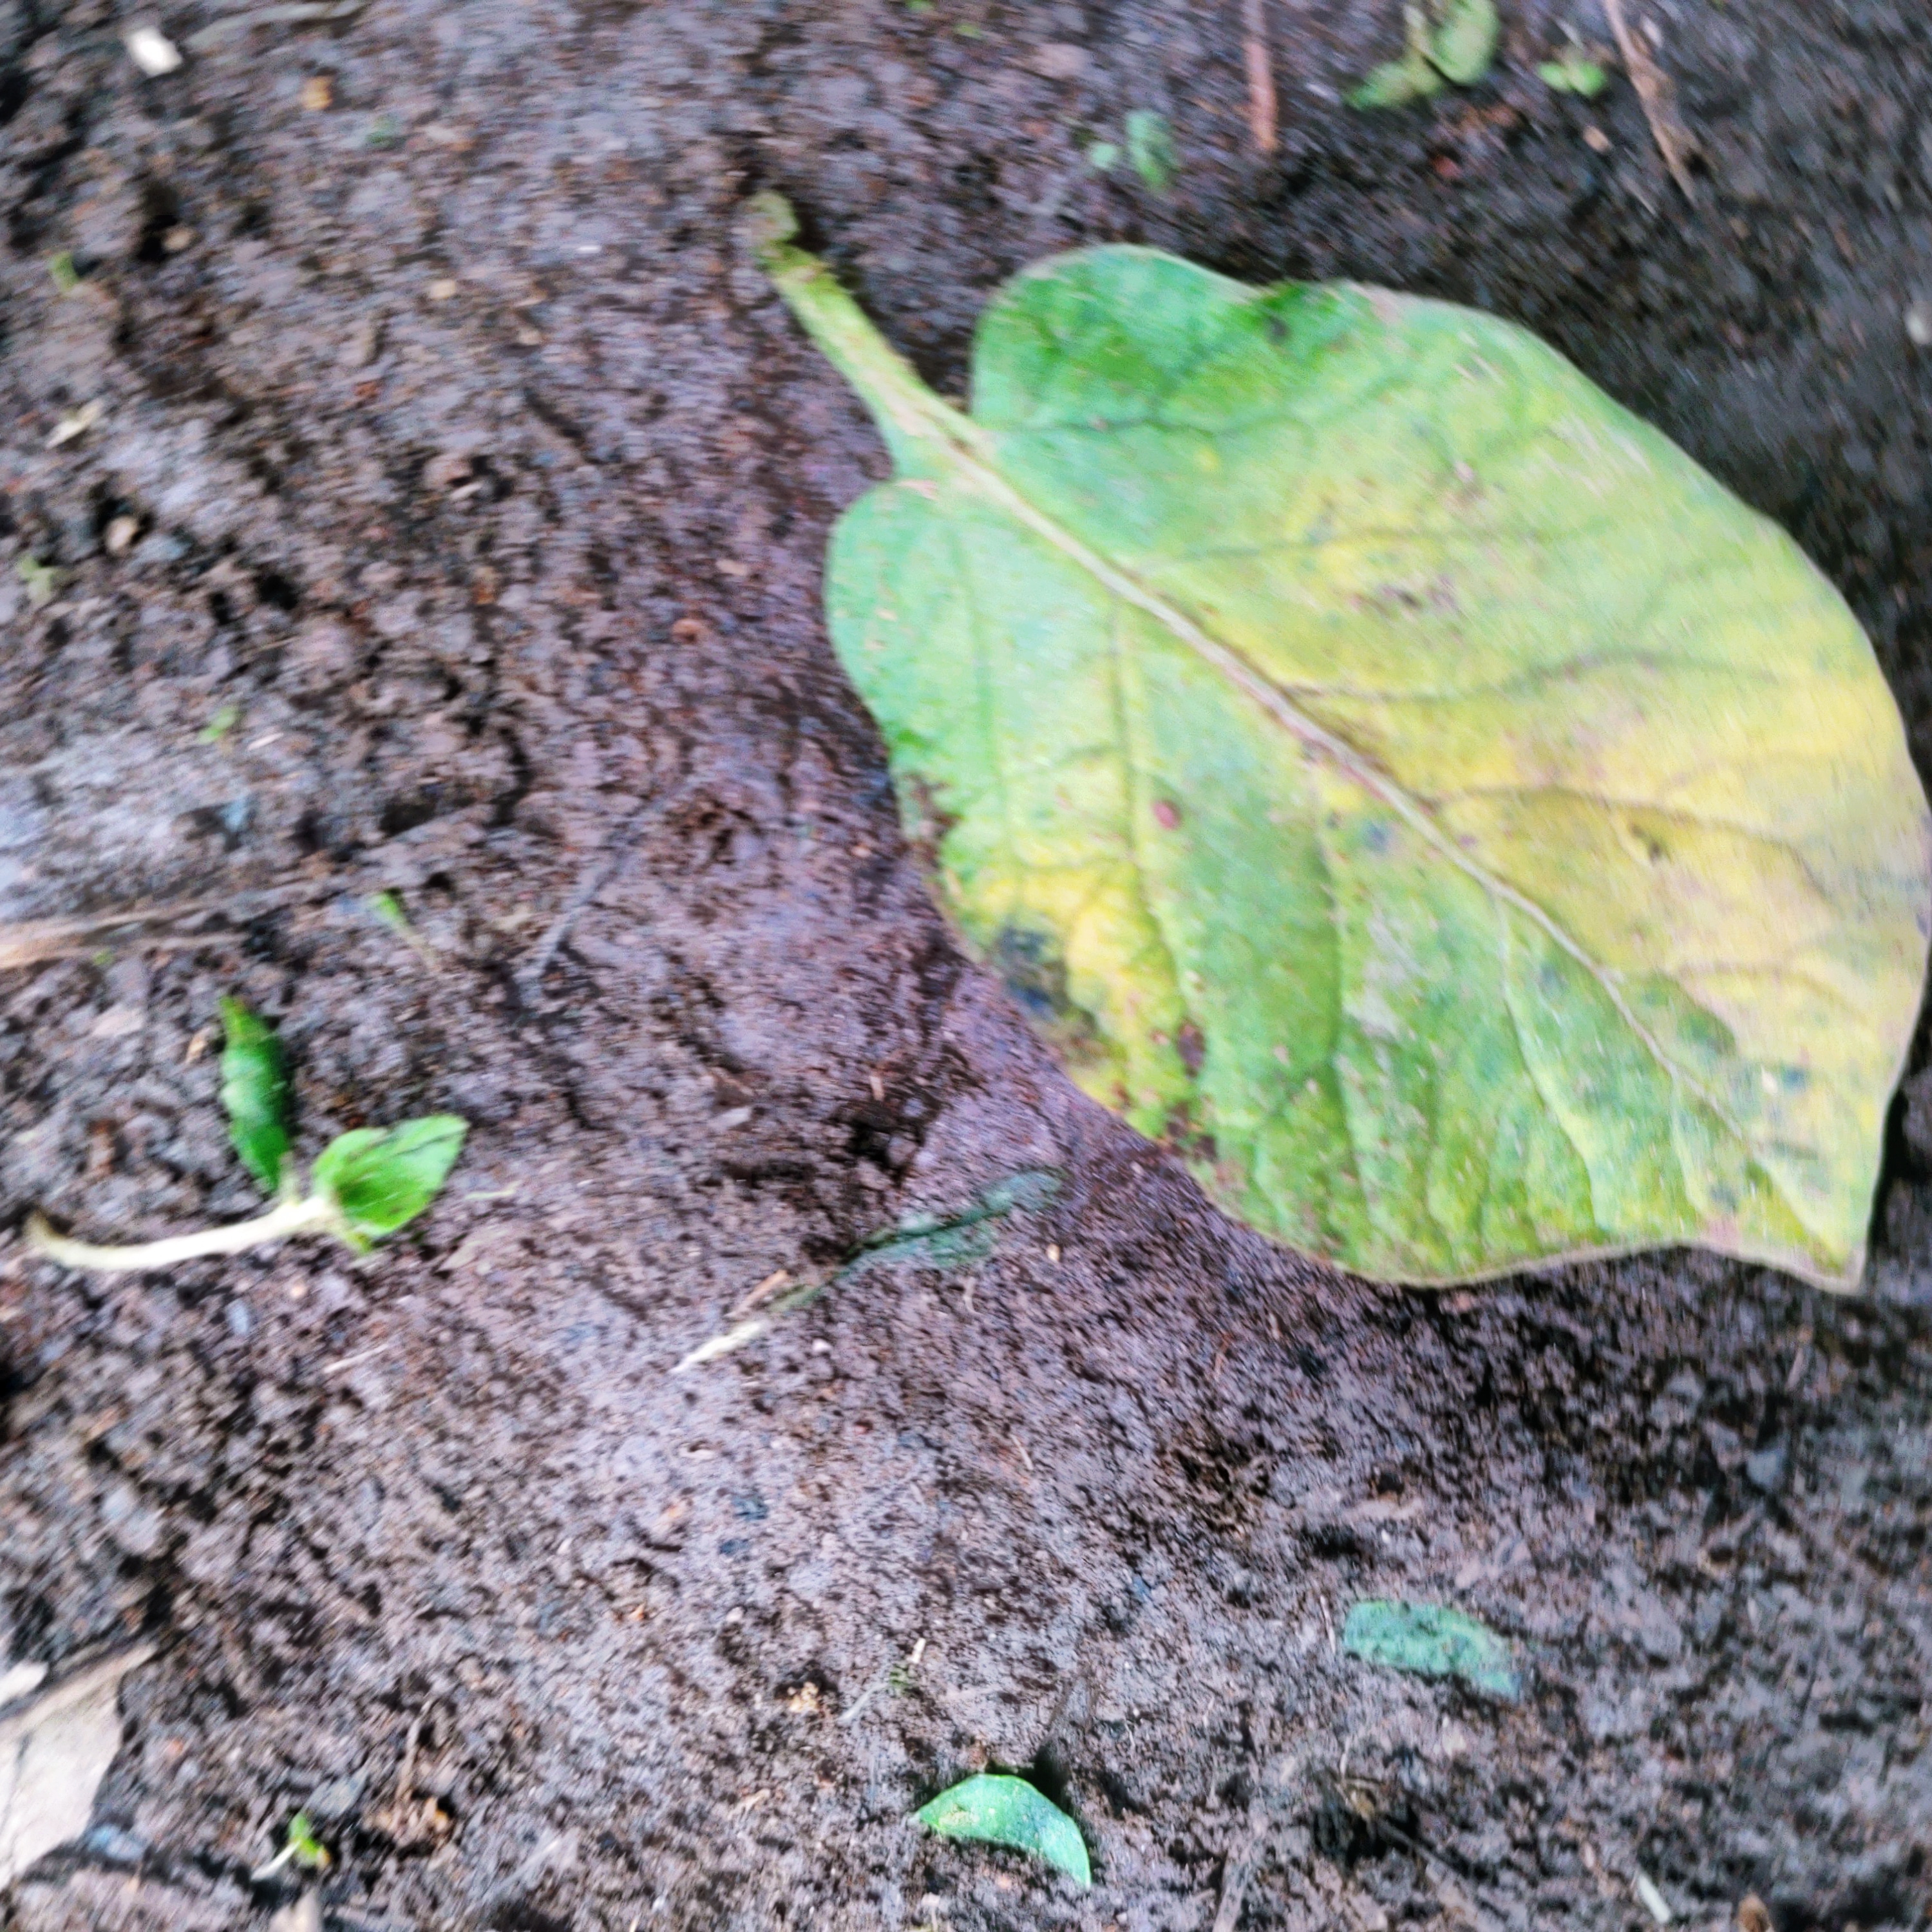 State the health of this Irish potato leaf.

late blight
